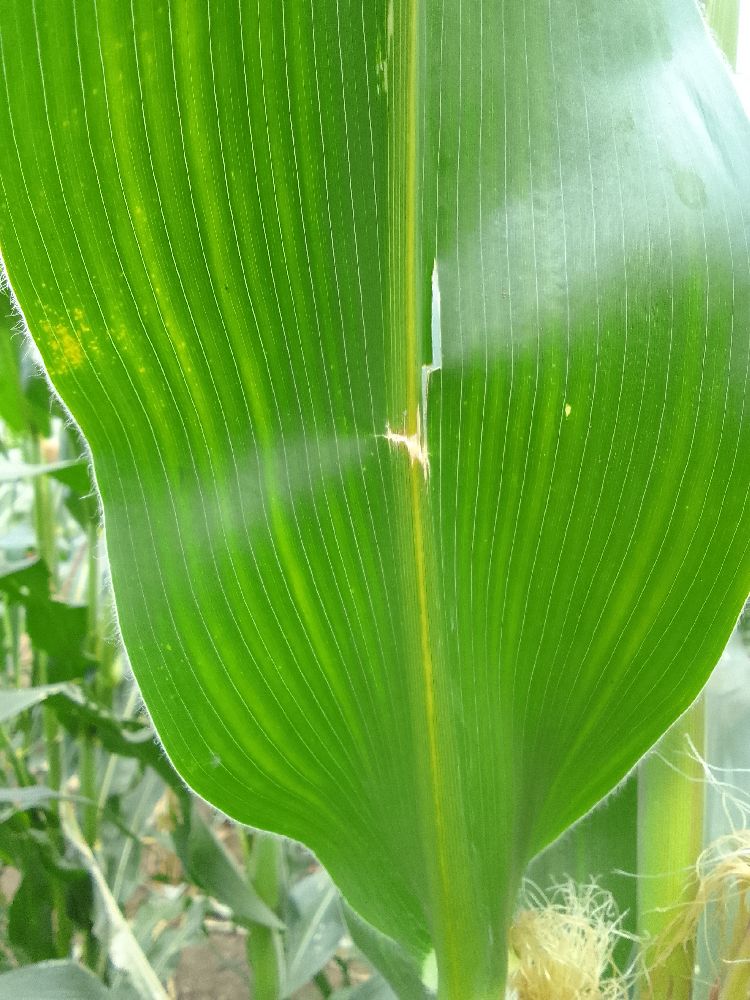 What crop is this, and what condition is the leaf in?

maize, healthy
